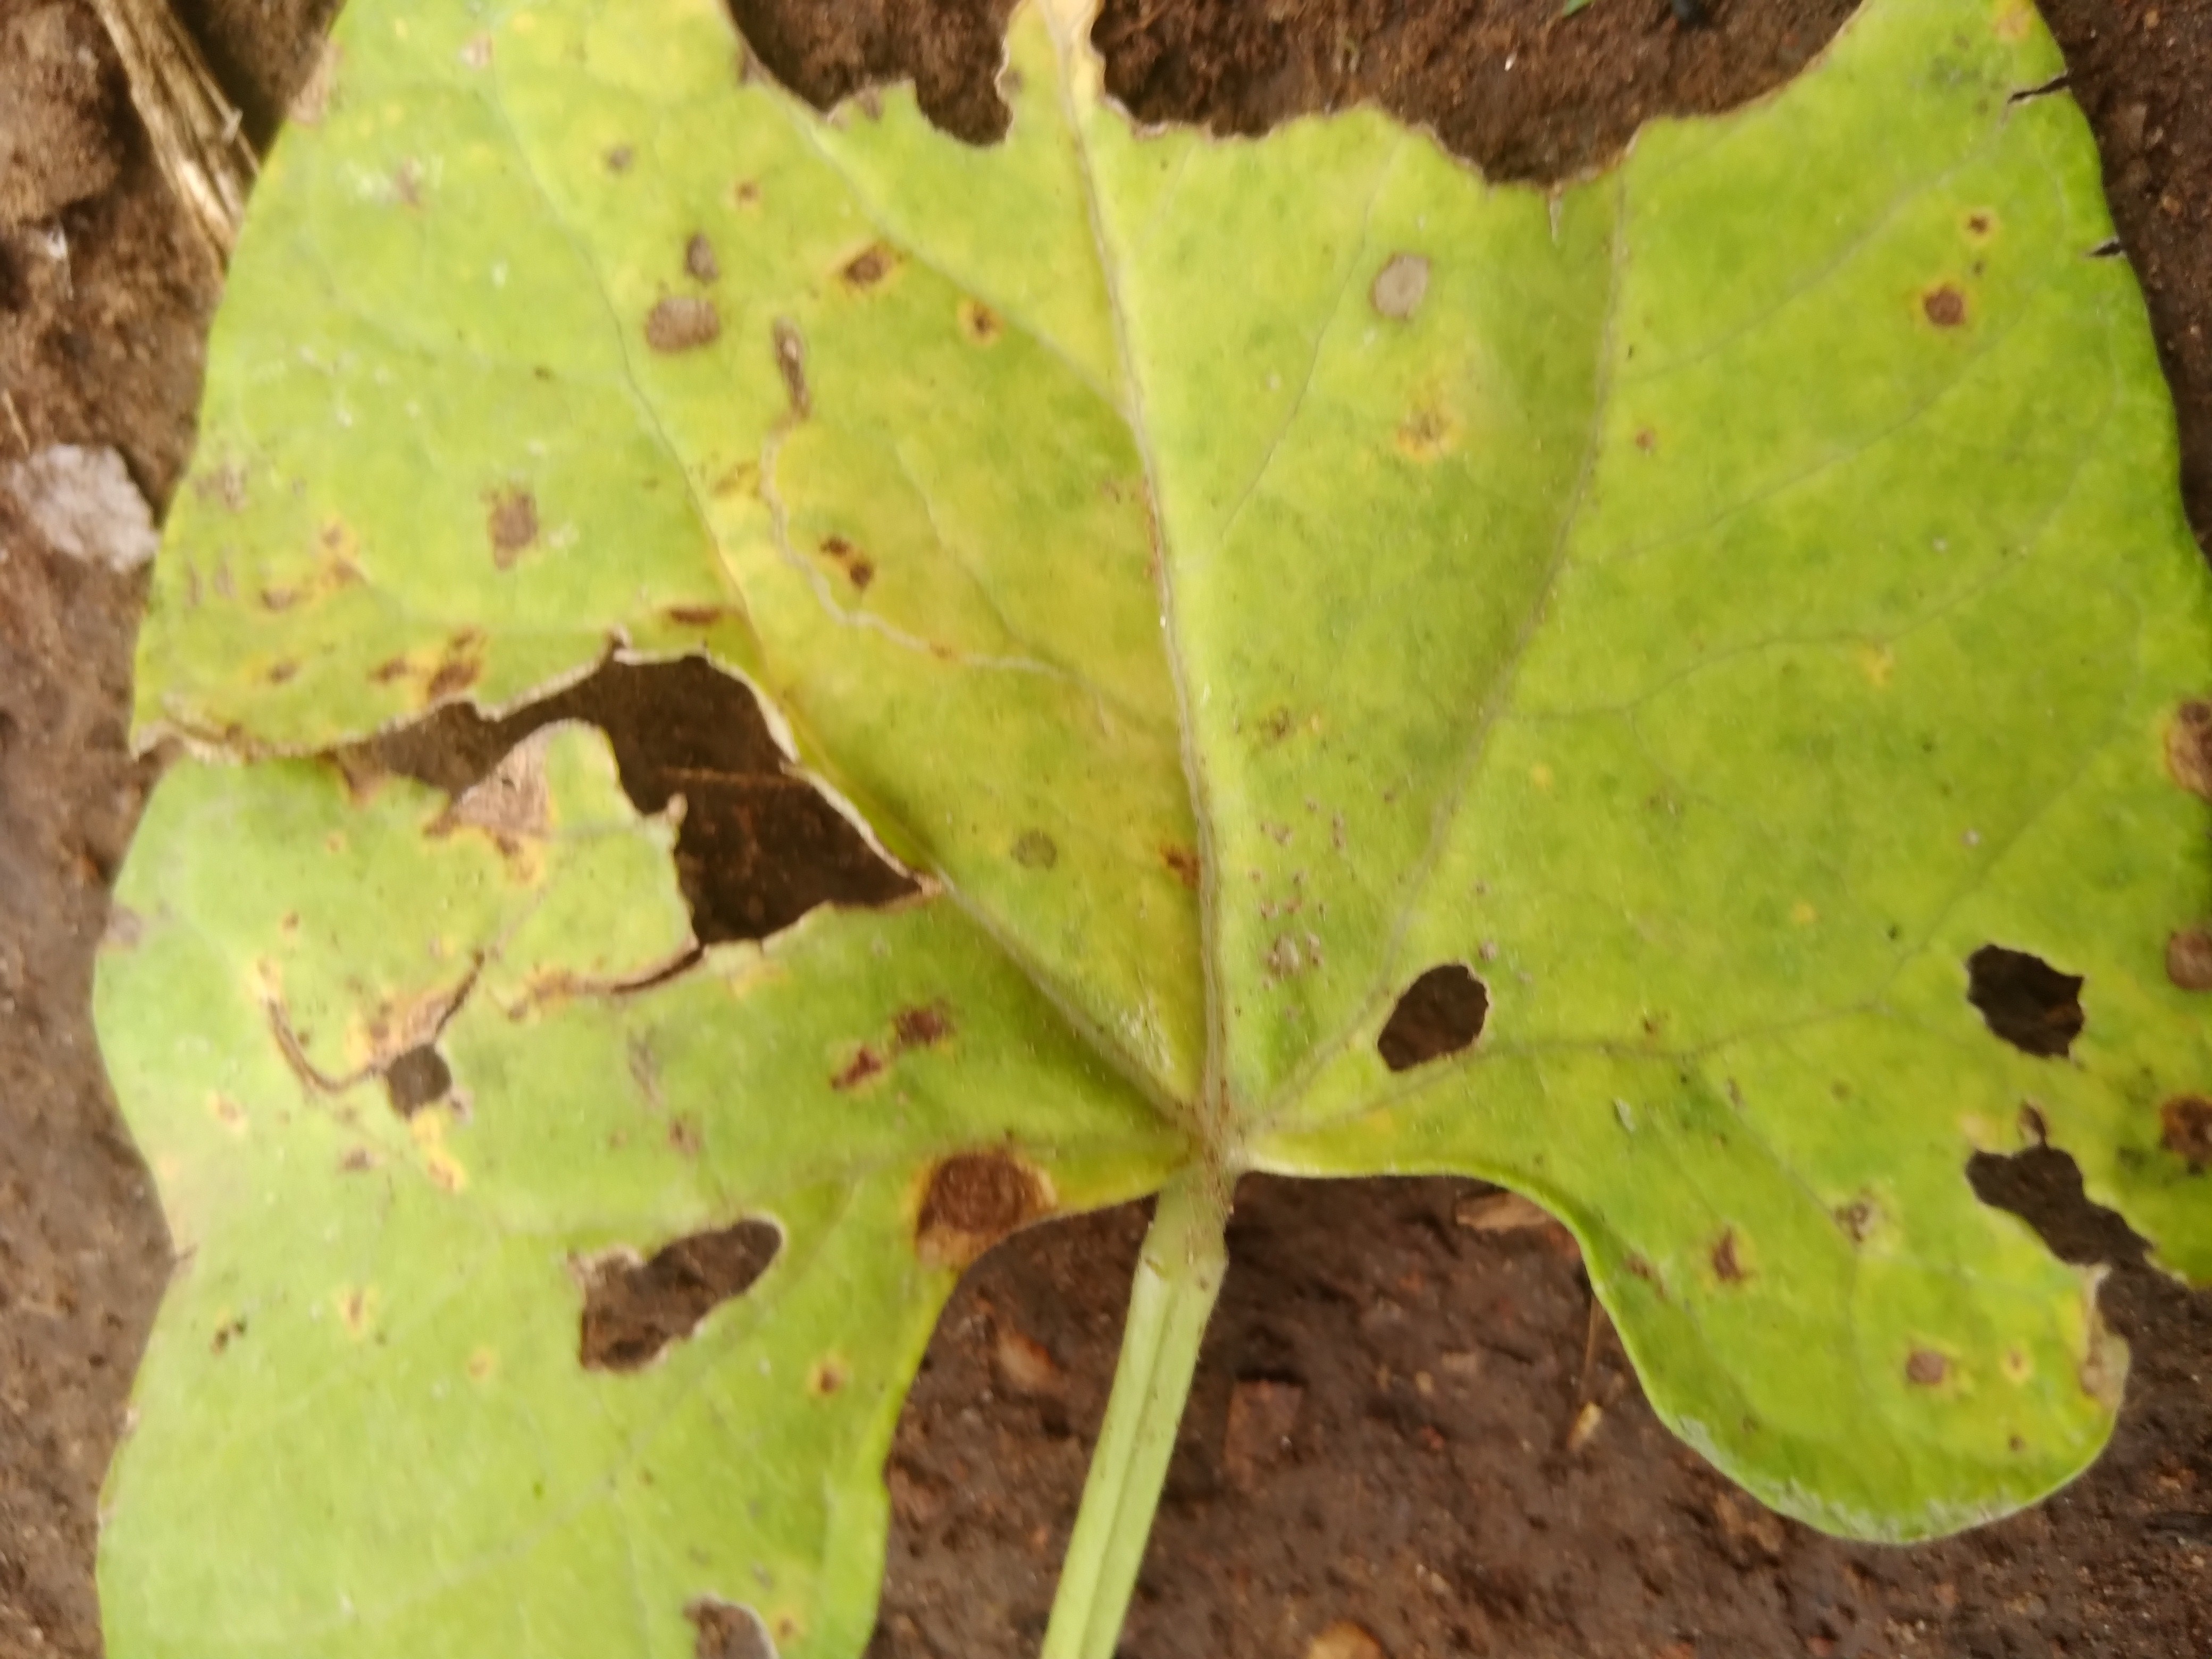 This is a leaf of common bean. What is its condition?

rust
